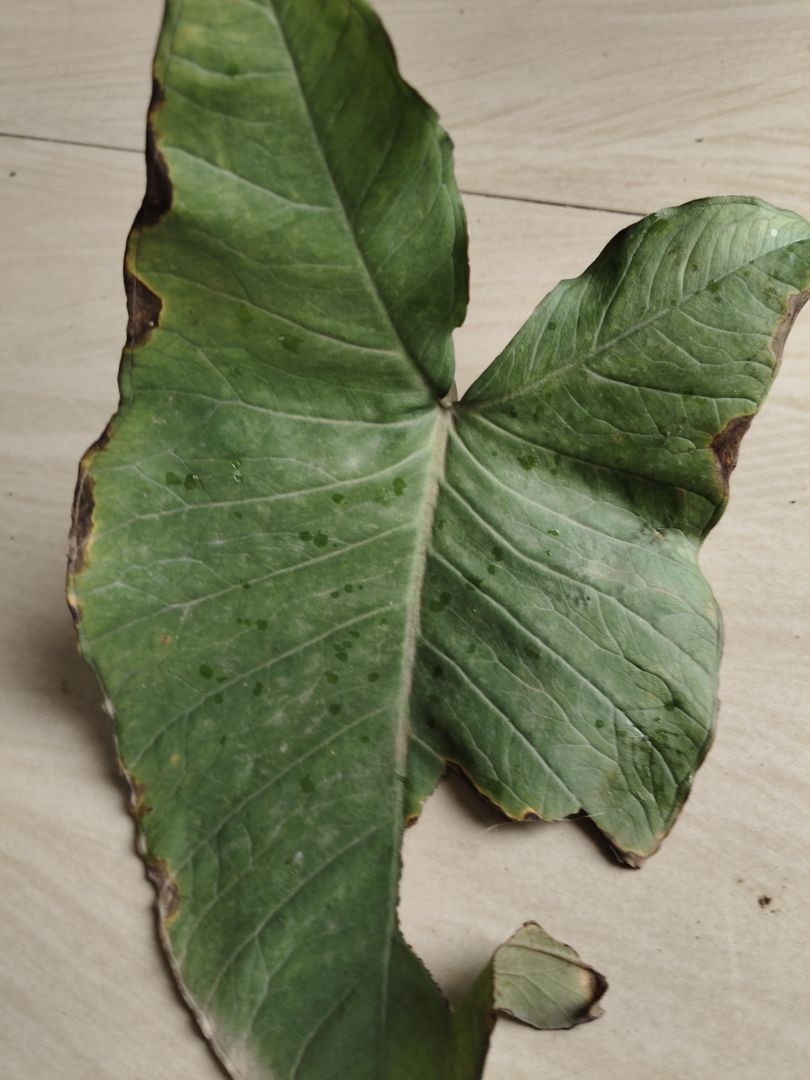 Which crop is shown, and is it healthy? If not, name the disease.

taro, leaf blight
